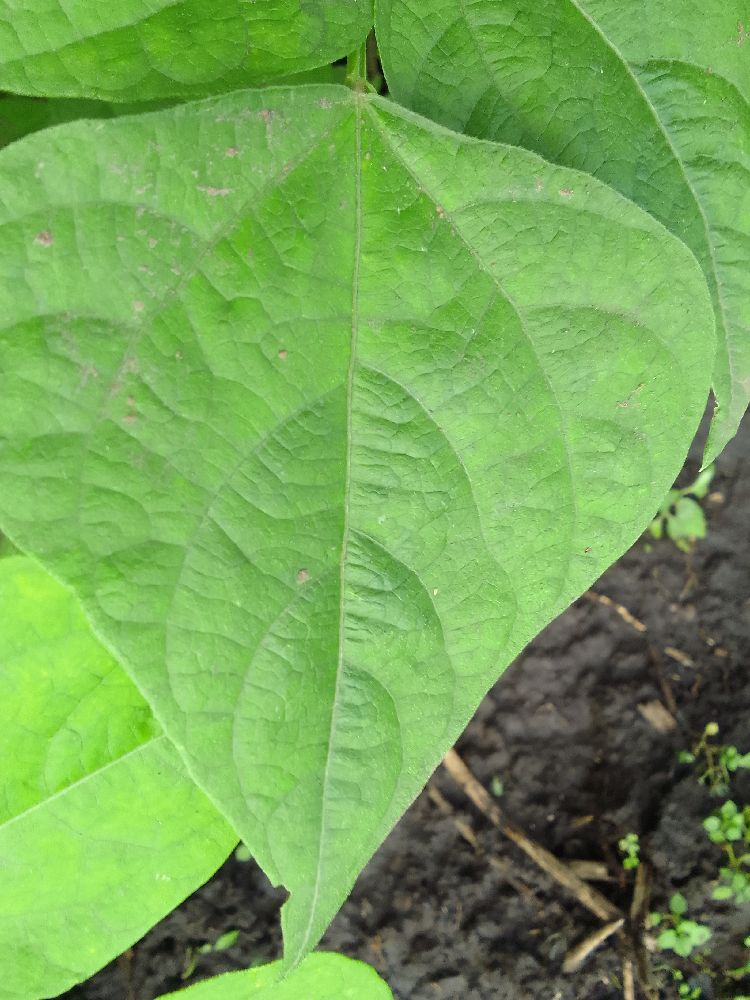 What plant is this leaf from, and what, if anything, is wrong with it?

common bean, healthy
